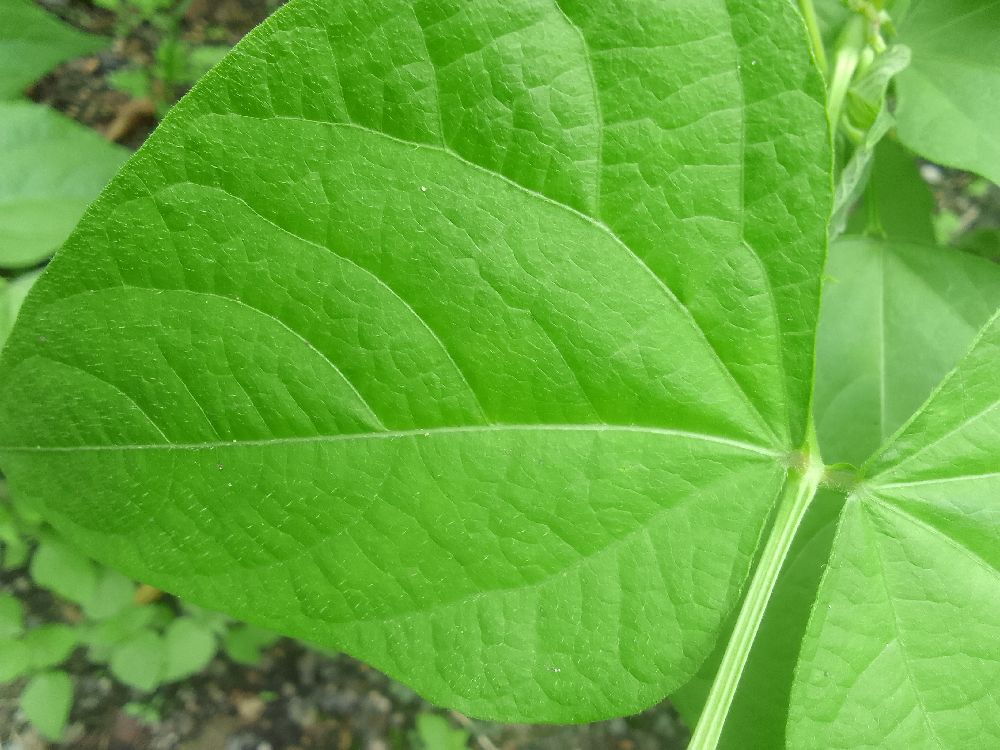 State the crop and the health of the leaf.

common bean, healthy
